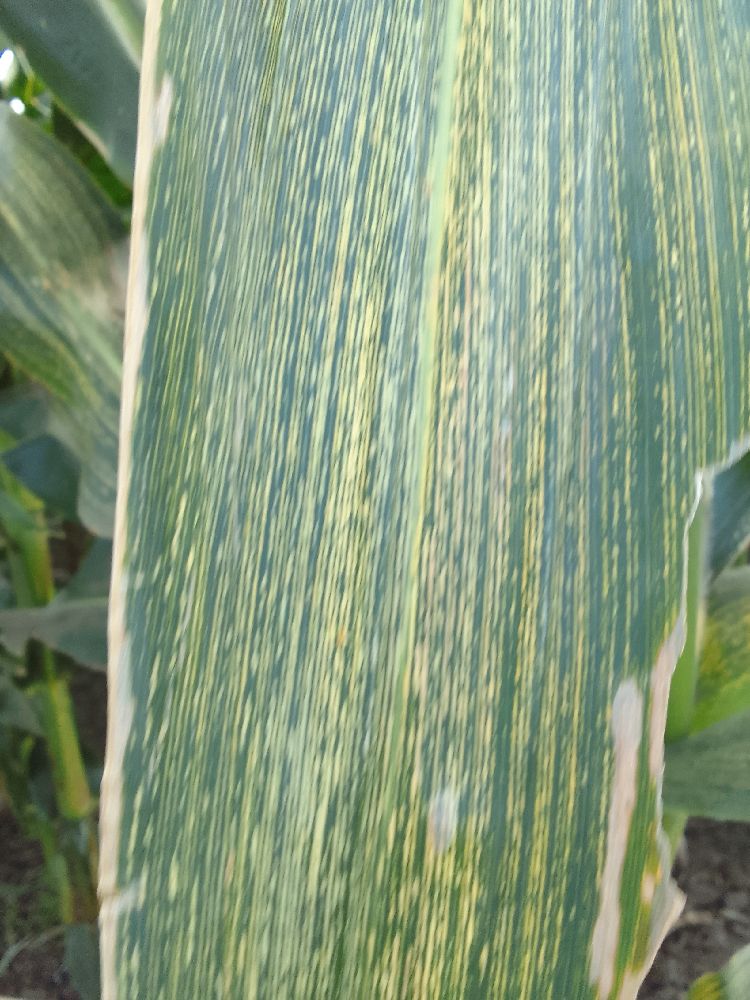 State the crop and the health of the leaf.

maize, maize streak virus
